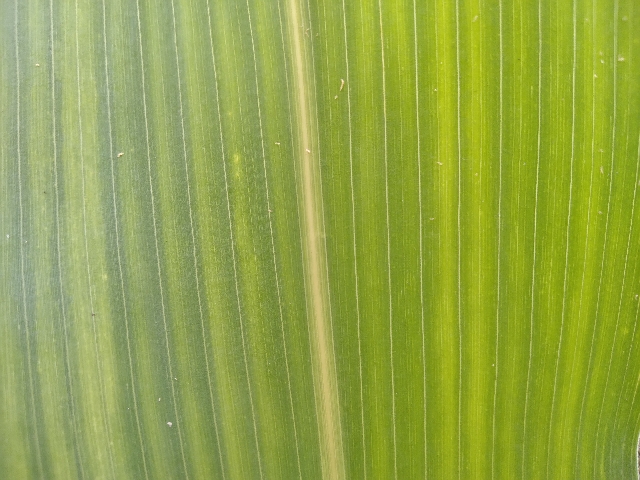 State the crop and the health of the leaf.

maize, healthy
